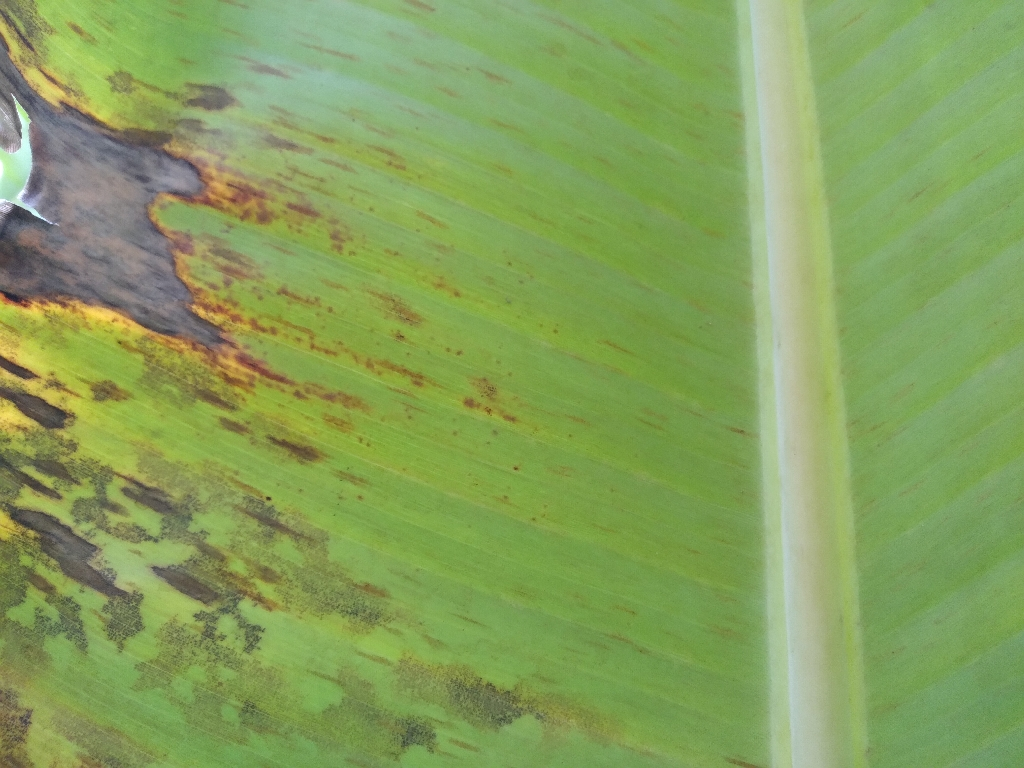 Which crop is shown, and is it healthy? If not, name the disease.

banana, black sigatoka
